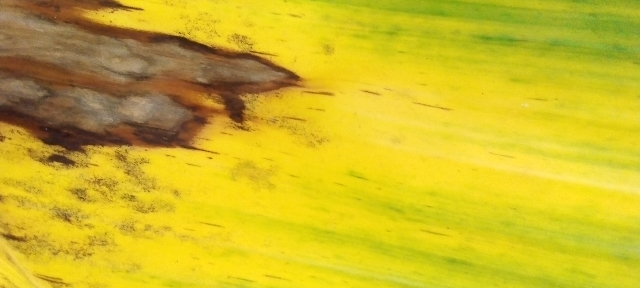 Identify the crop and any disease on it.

banana, fusarium wilt race 1
